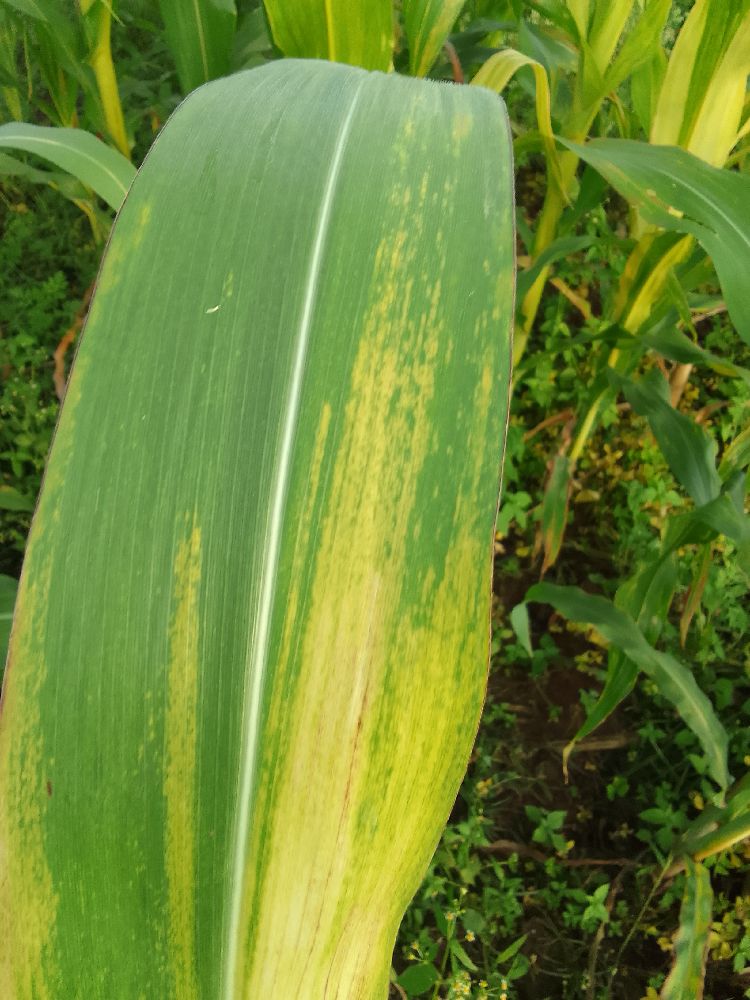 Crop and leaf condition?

maize, maize lethal necrosis
